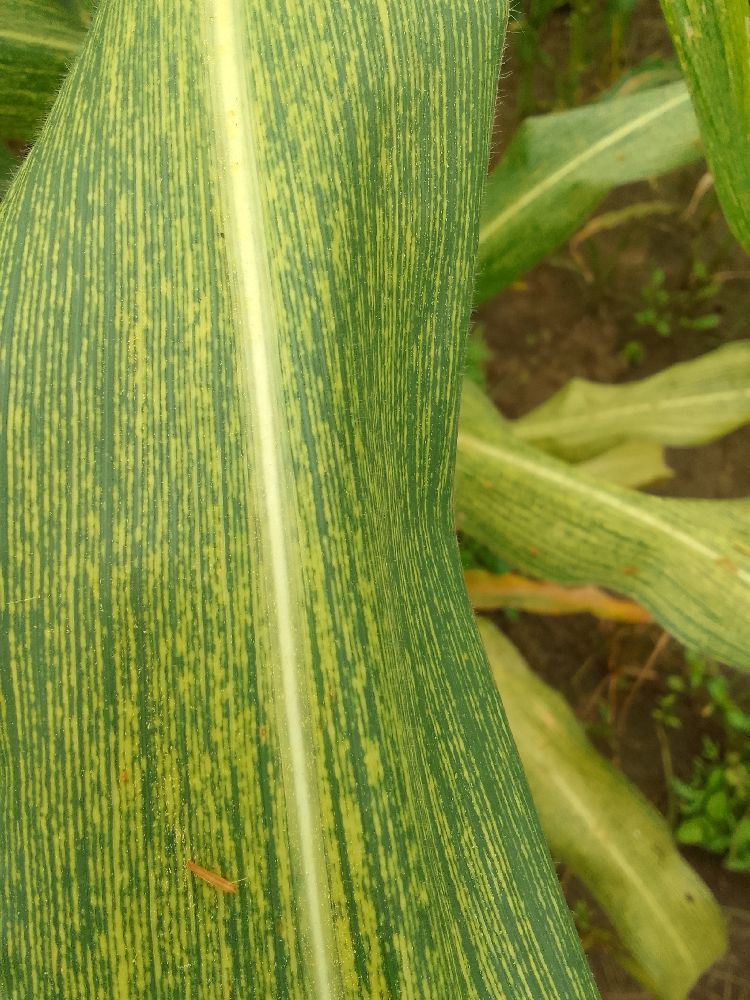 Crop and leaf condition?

maize, maize streak virus
